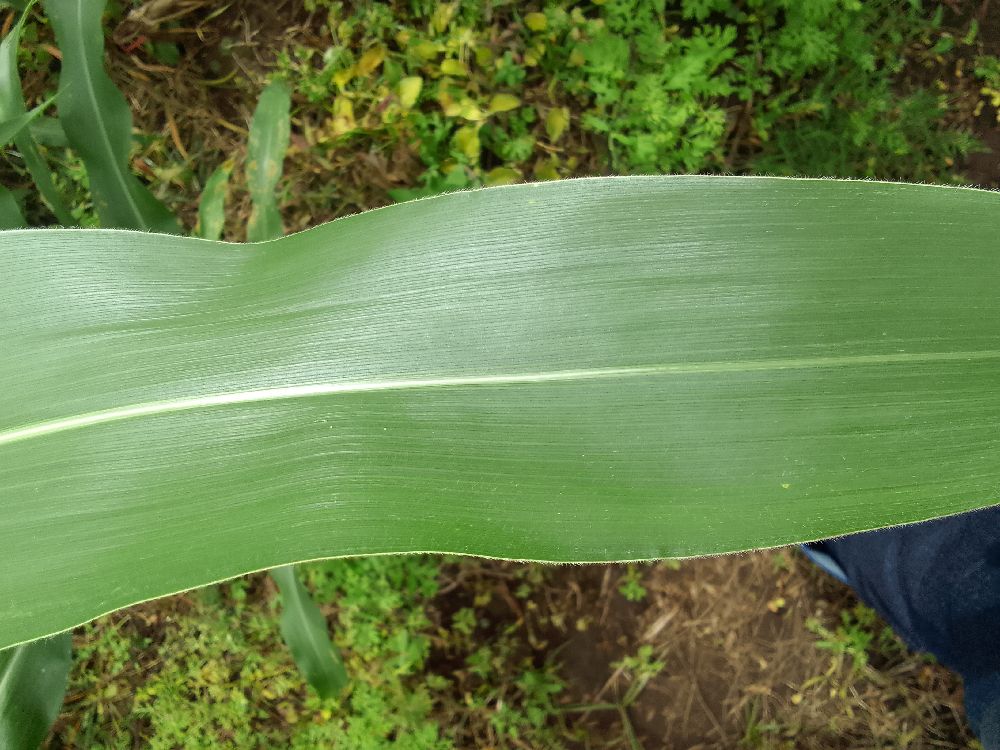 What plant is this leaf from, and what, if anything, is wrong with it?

maize, healthy
